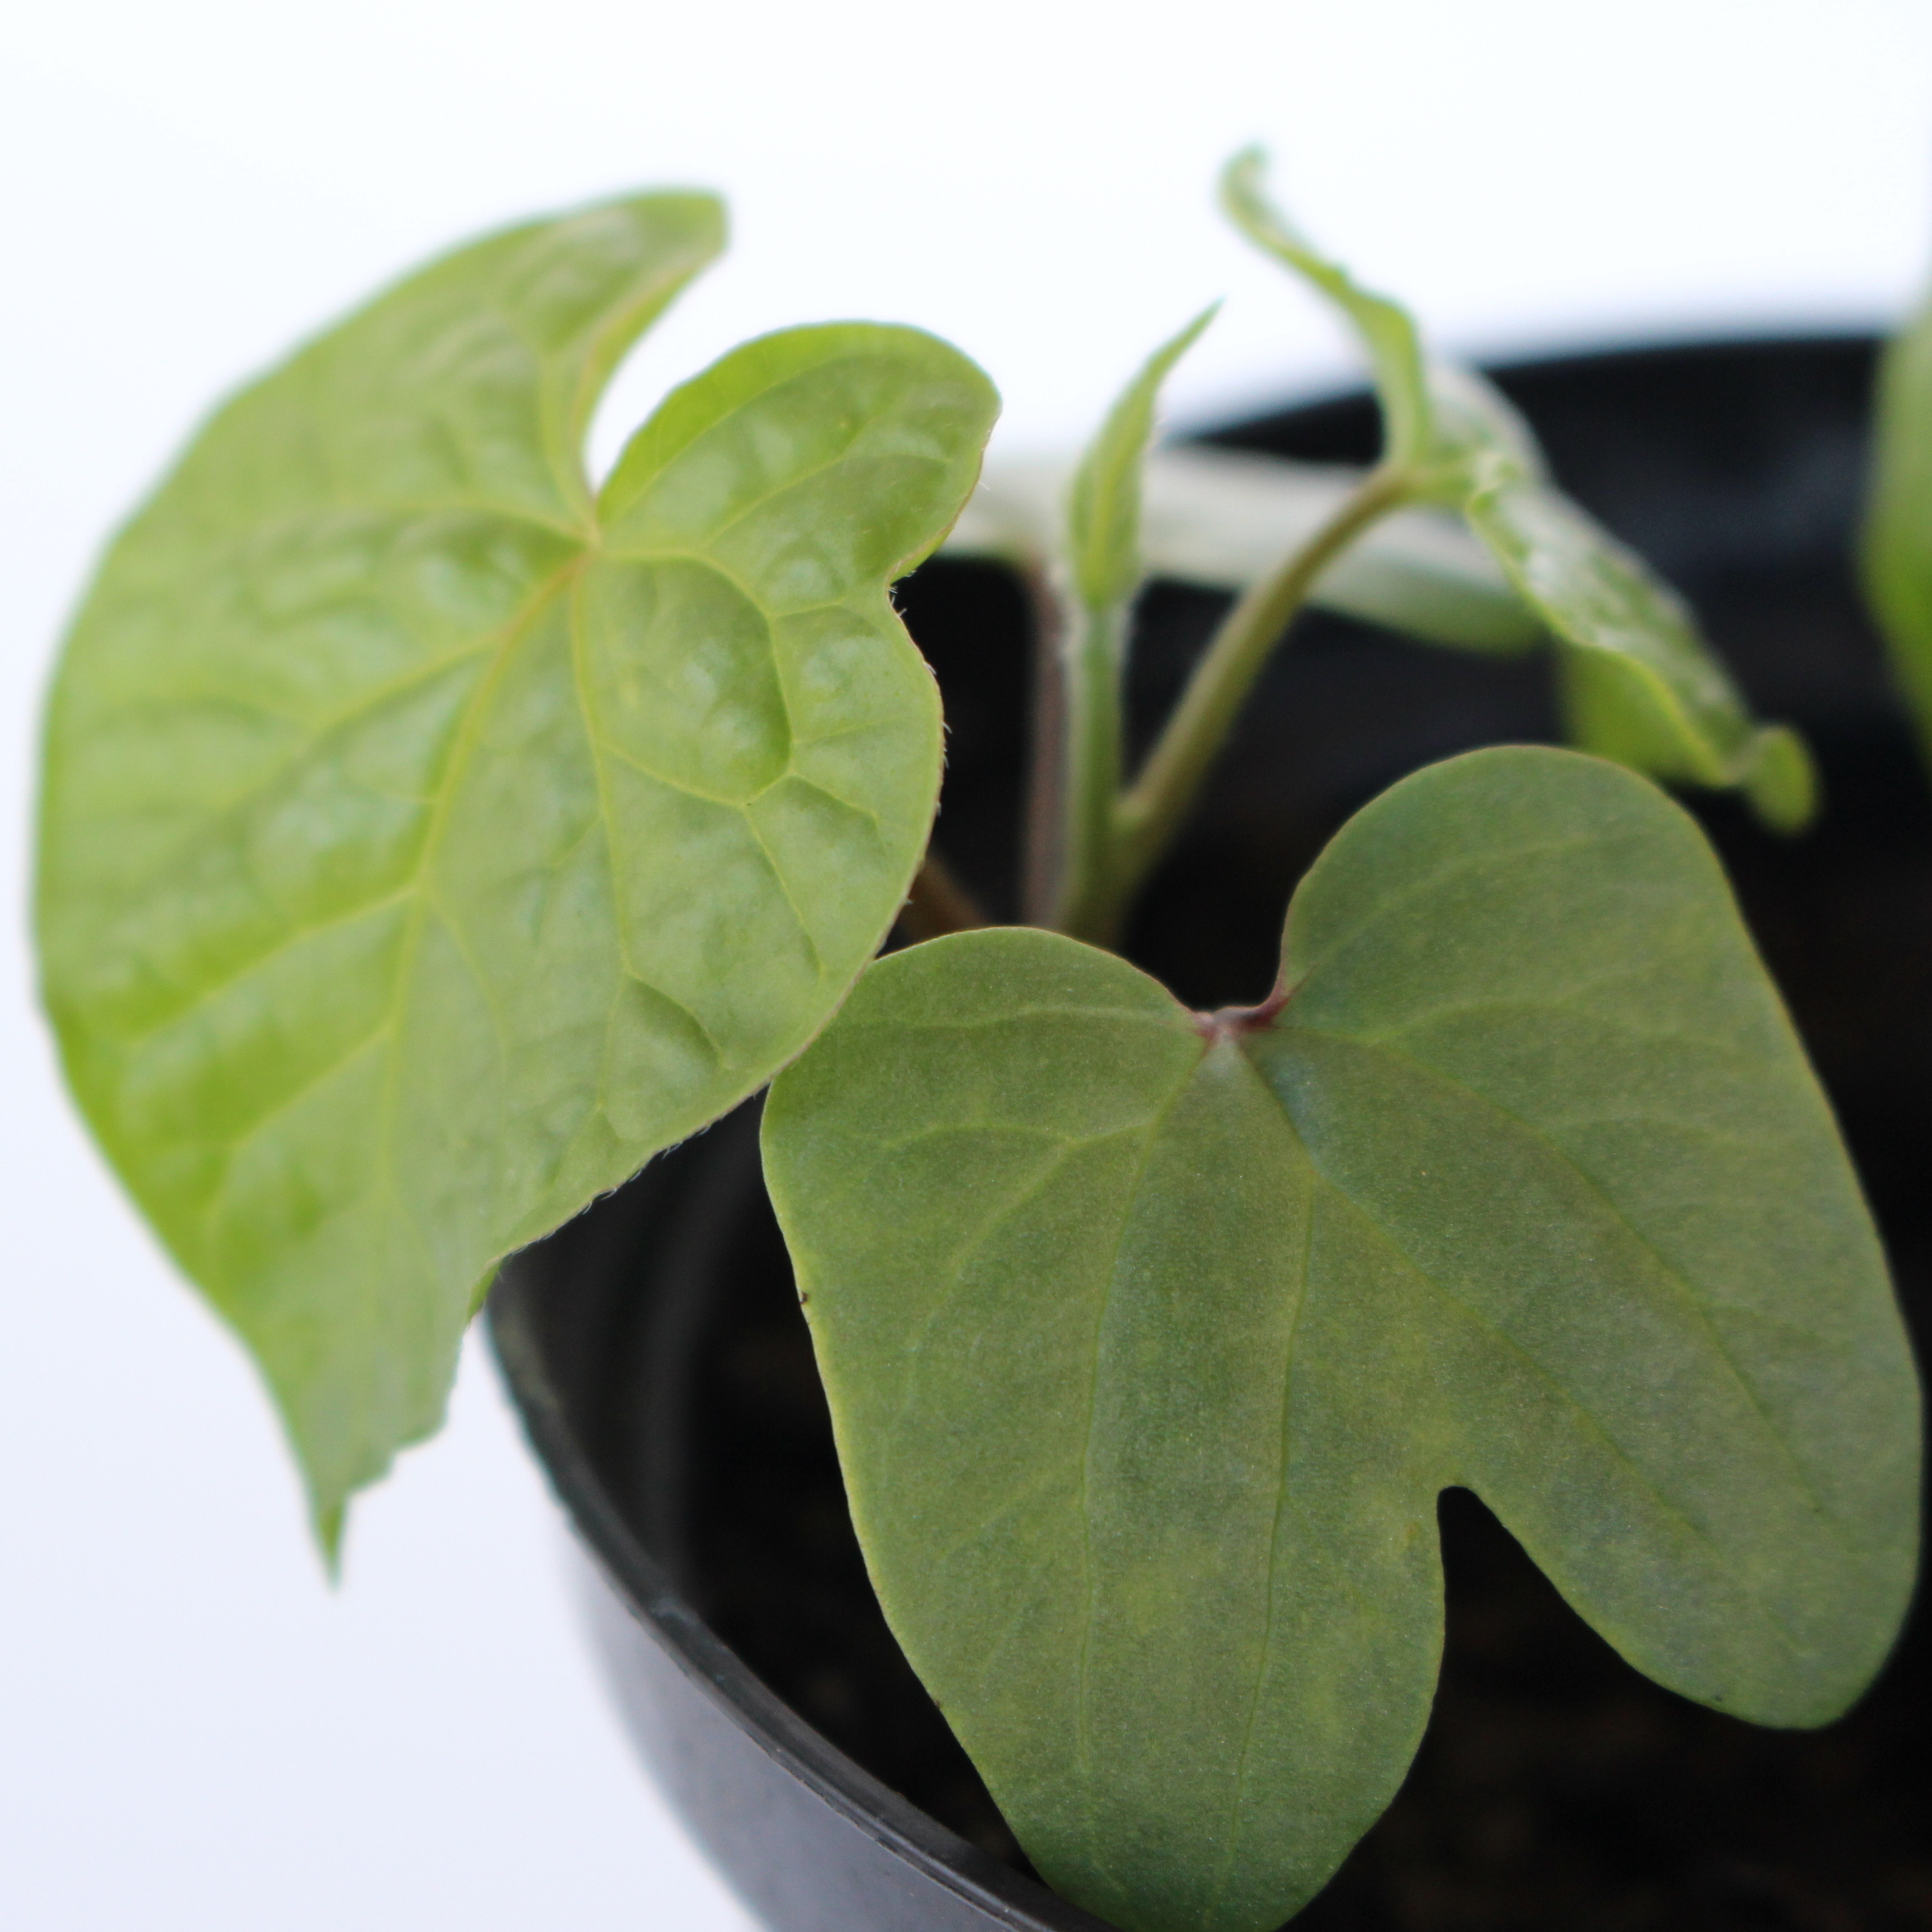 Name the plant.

Convolvulus arvensis
